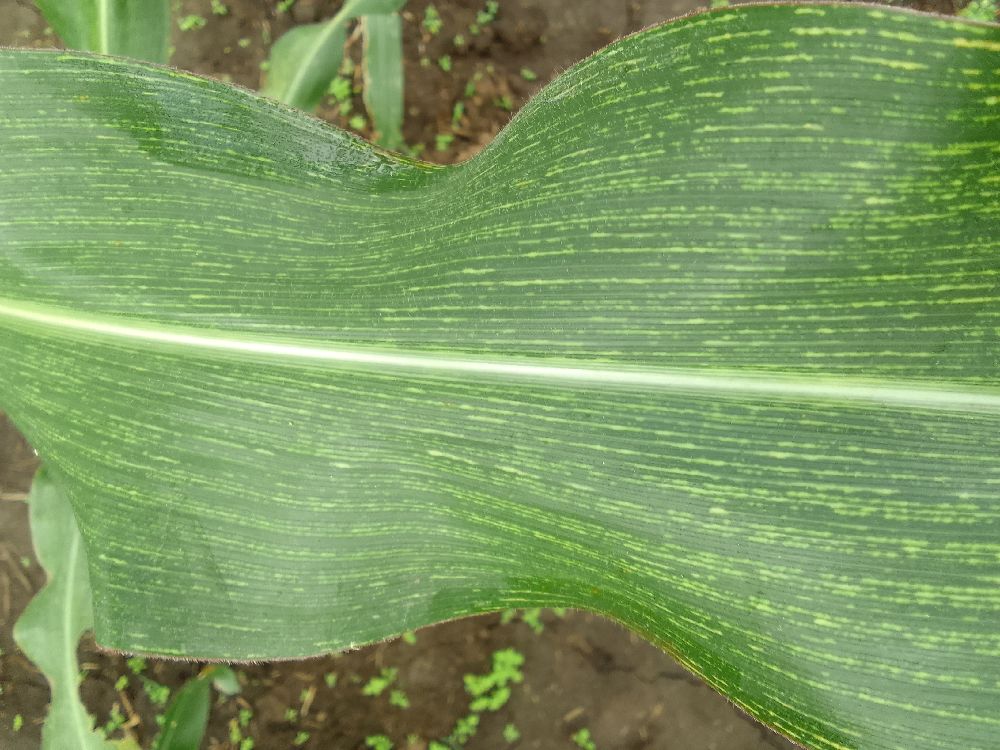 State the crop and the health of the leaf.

maize, maize streak virus
